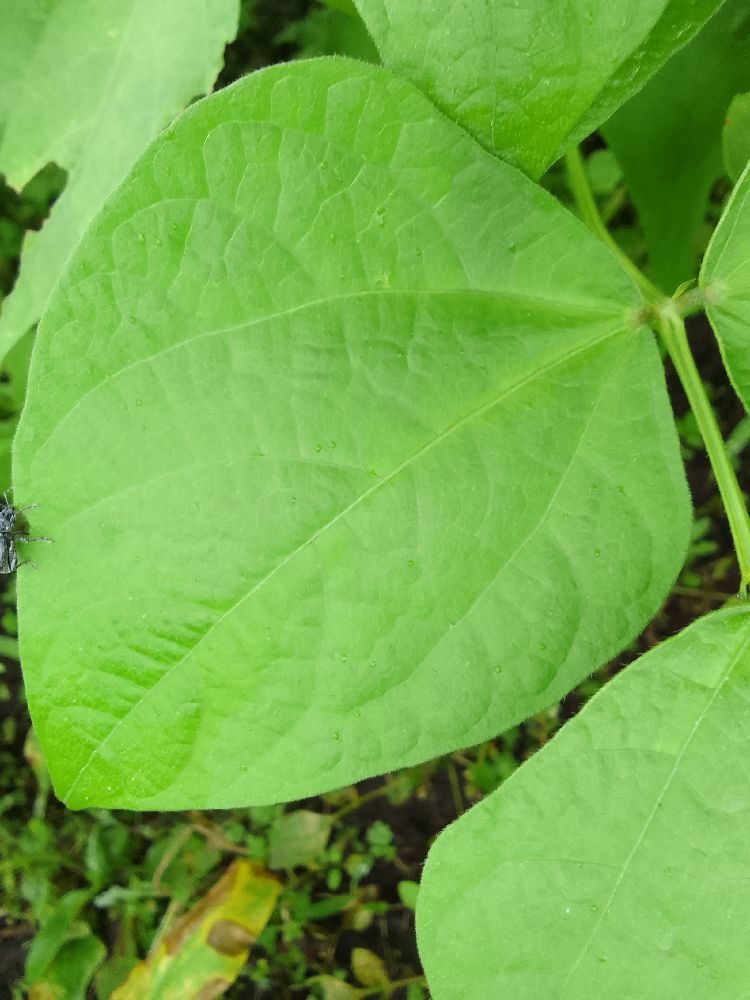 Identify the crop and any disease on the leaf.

common bean, healthy
